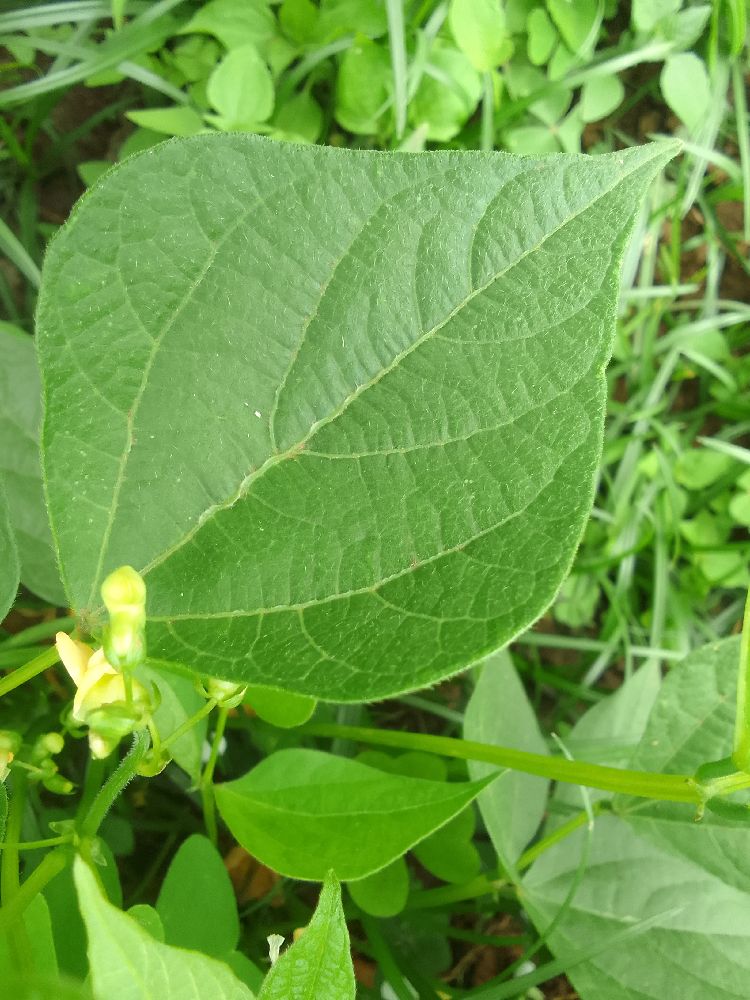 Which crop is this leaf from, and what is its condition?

common bean, healthy
